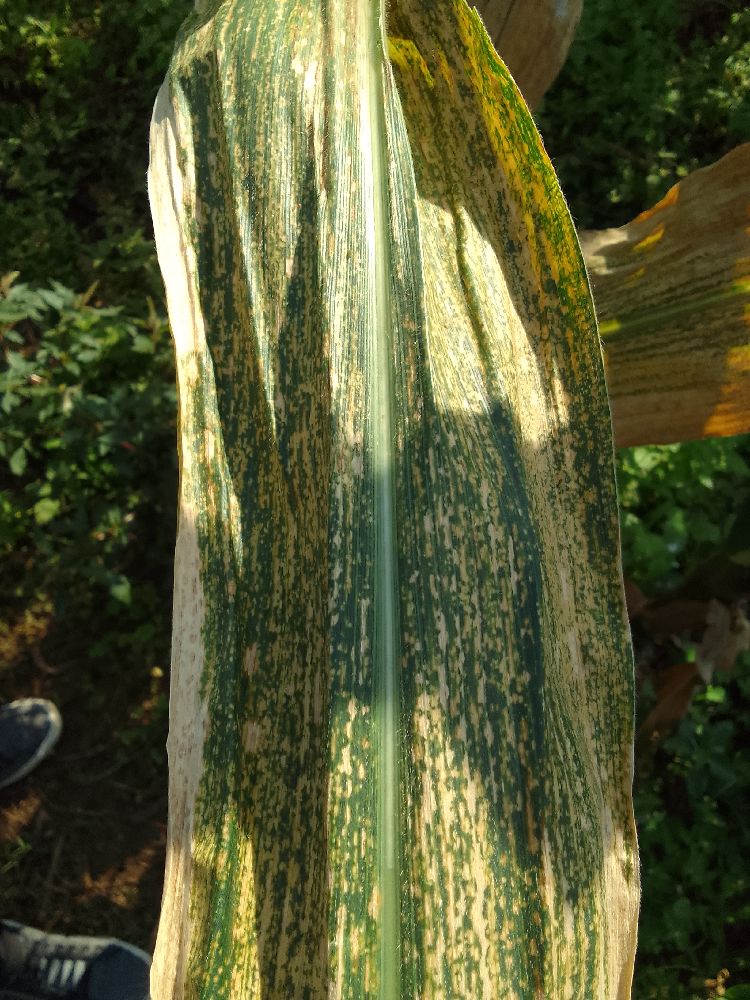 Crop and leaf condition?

maize, maize lethal necrosis
